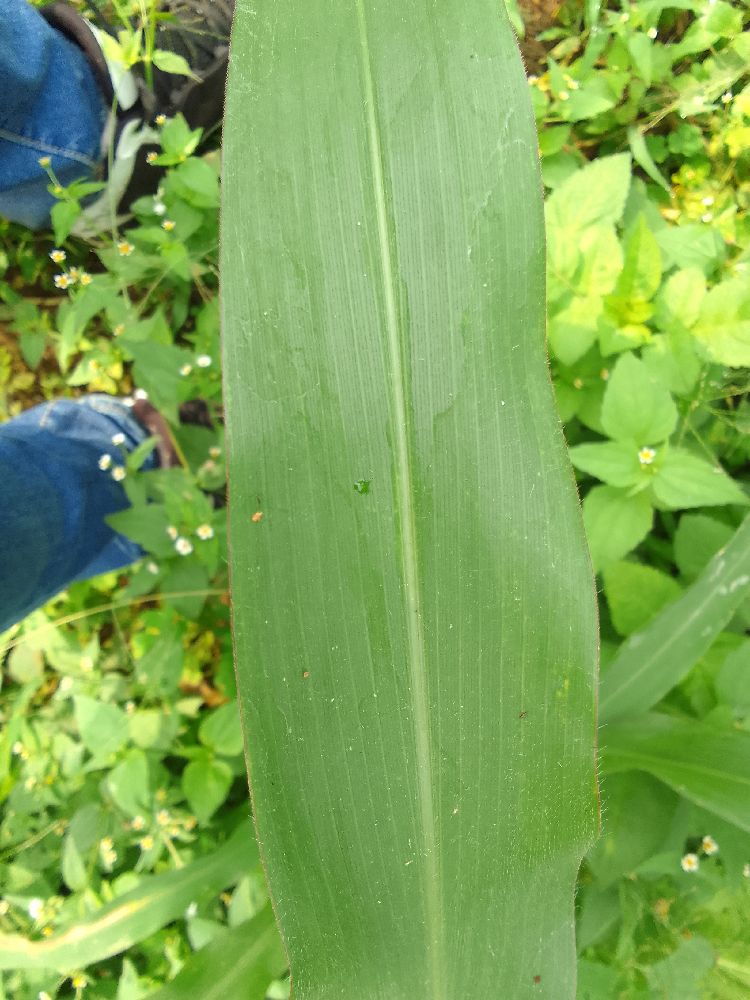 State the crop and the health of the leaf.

maize, healthy
